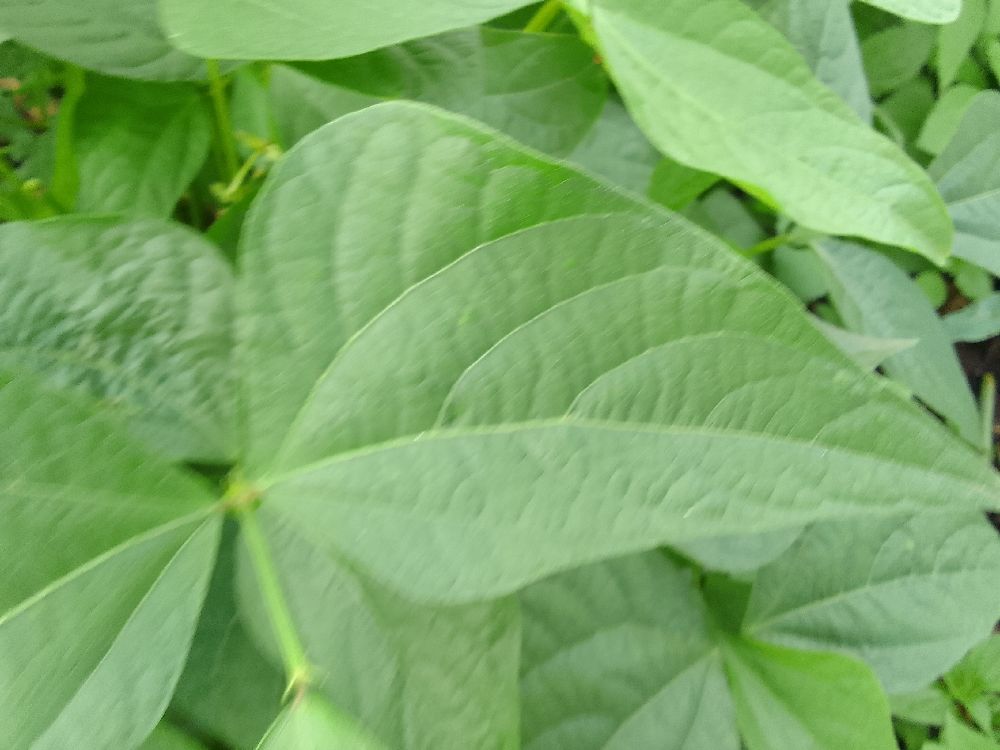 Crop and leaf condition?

common bean, healthy
